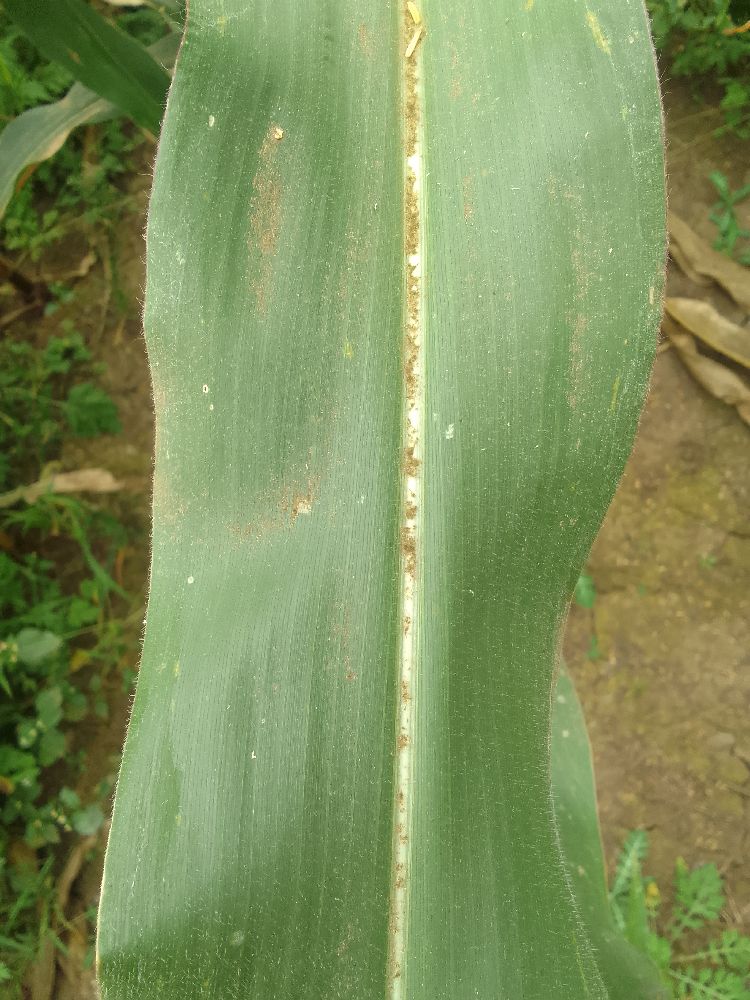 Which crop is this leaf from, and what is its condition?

maize, healthy
